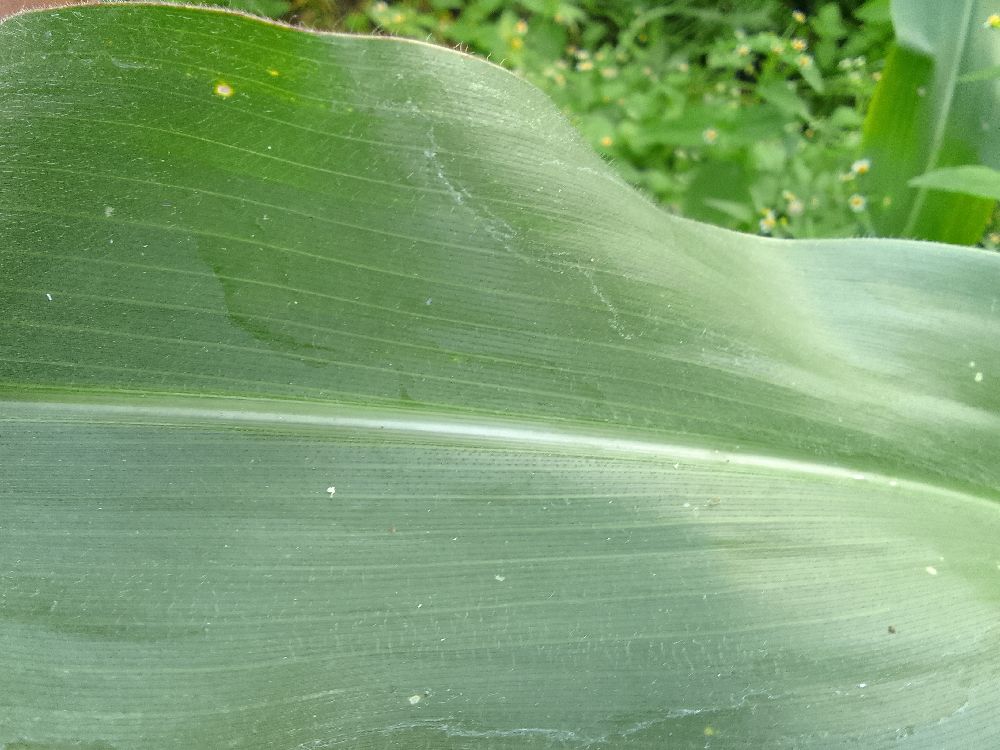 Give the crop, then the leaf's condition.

maize, healthy
